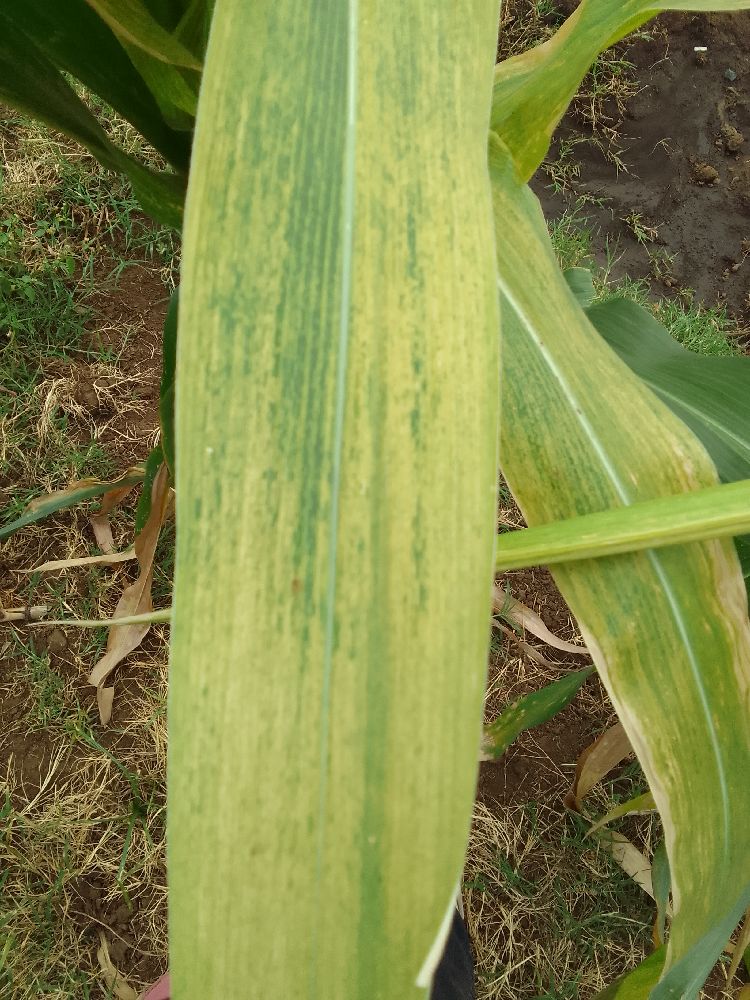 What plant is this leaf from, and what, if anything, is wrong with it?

maize, maize lethal necrosis
